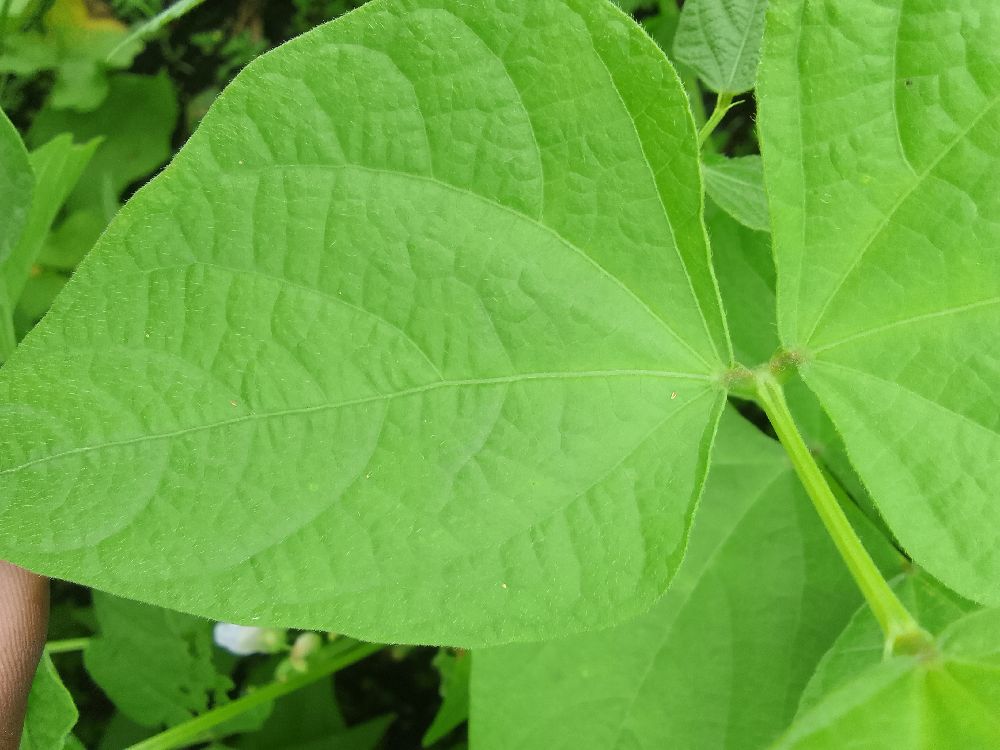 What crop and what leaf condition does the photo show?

common bean, healthy
